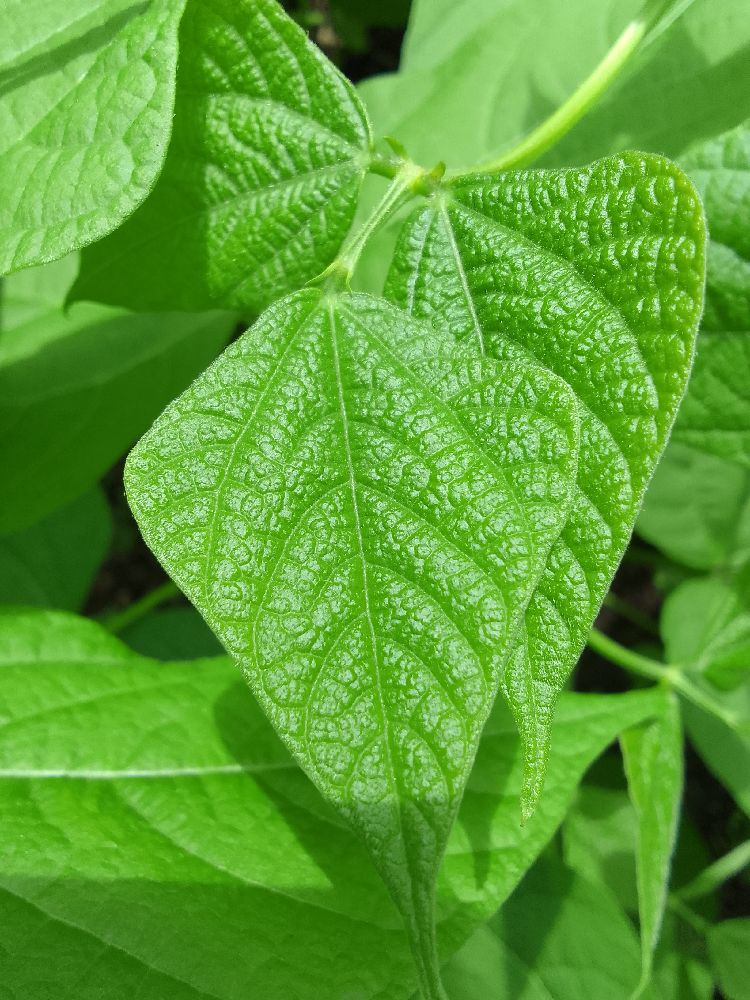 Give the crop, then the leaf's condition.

common bean, healthy
